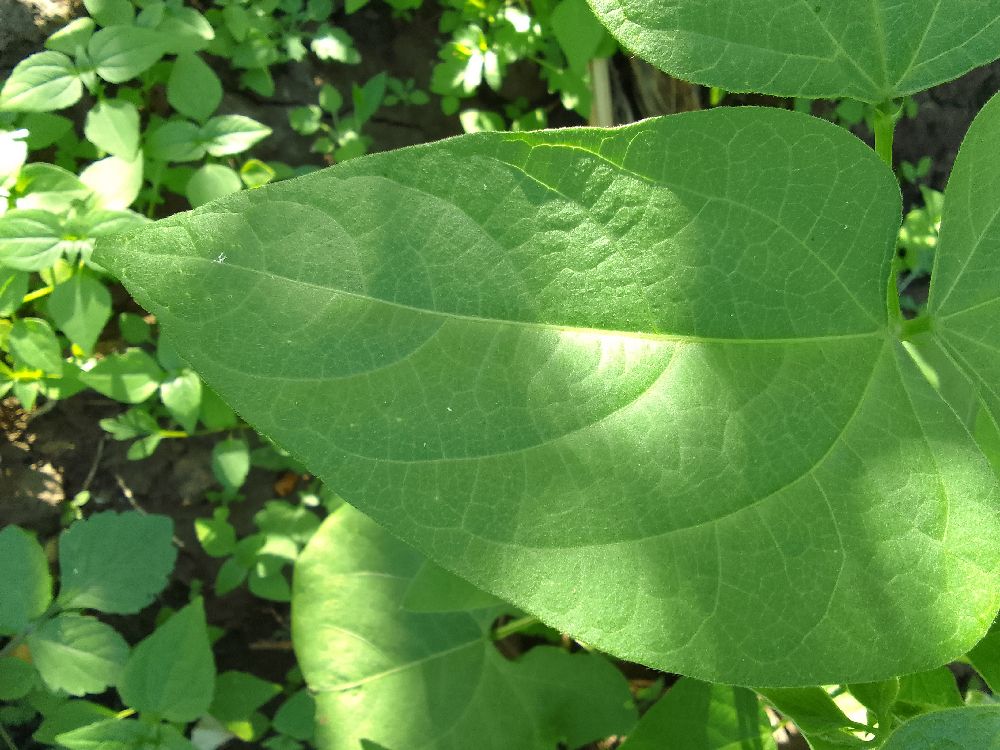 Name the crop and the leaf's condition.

common bean, healthy
